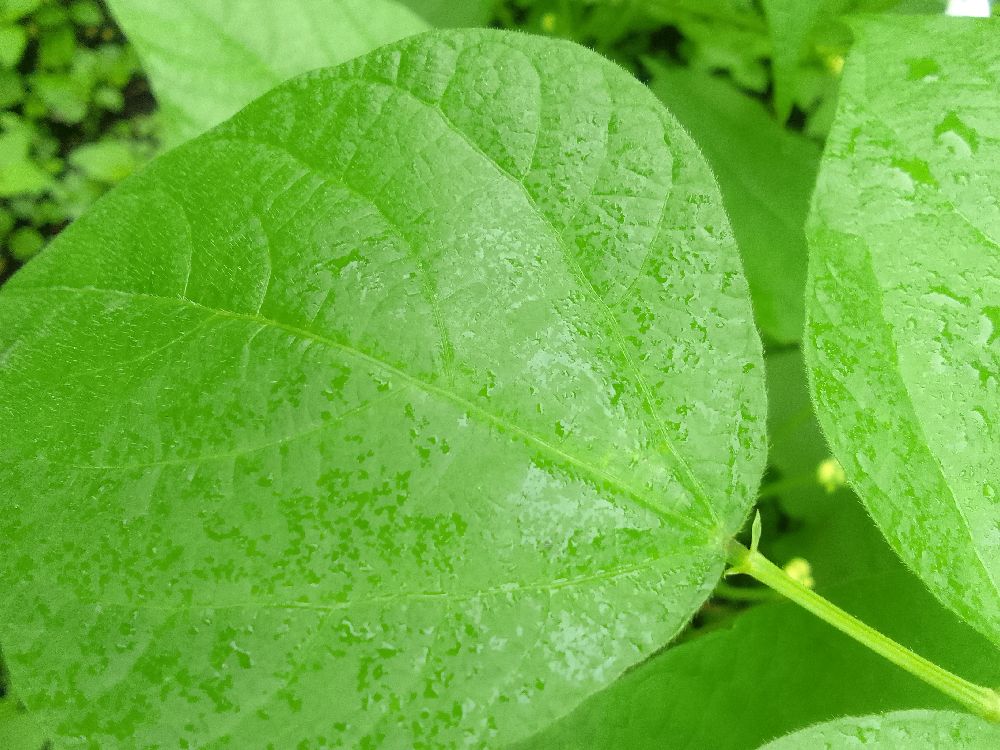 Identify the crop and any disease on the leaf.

common bean, healthy
